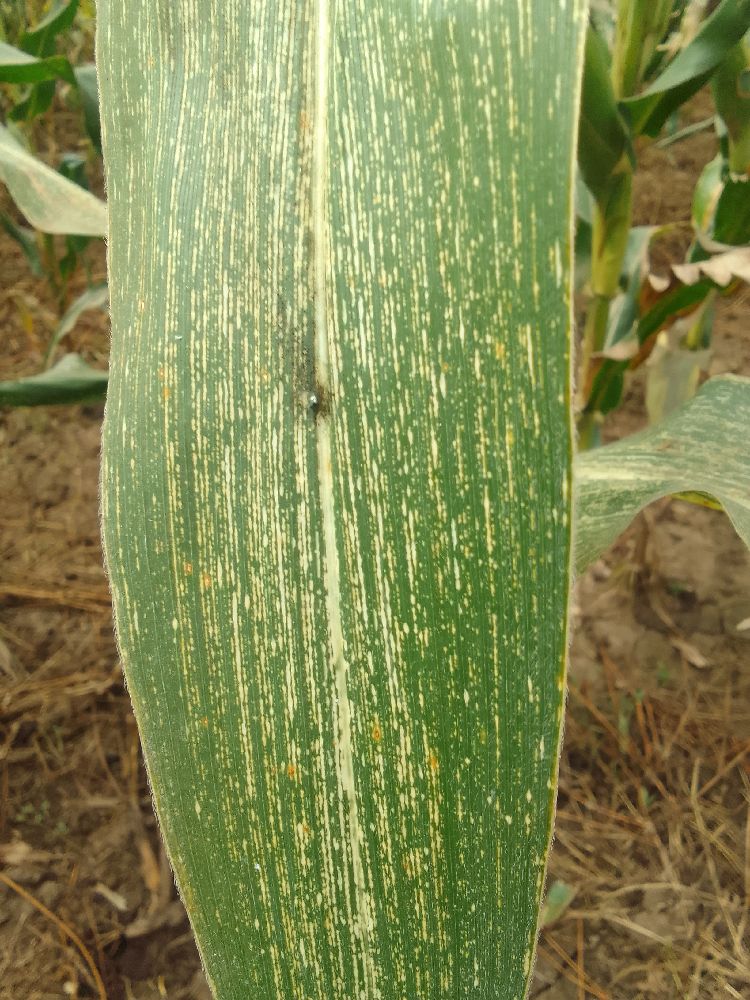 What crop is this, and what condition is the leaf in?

maize, maize streak virus
